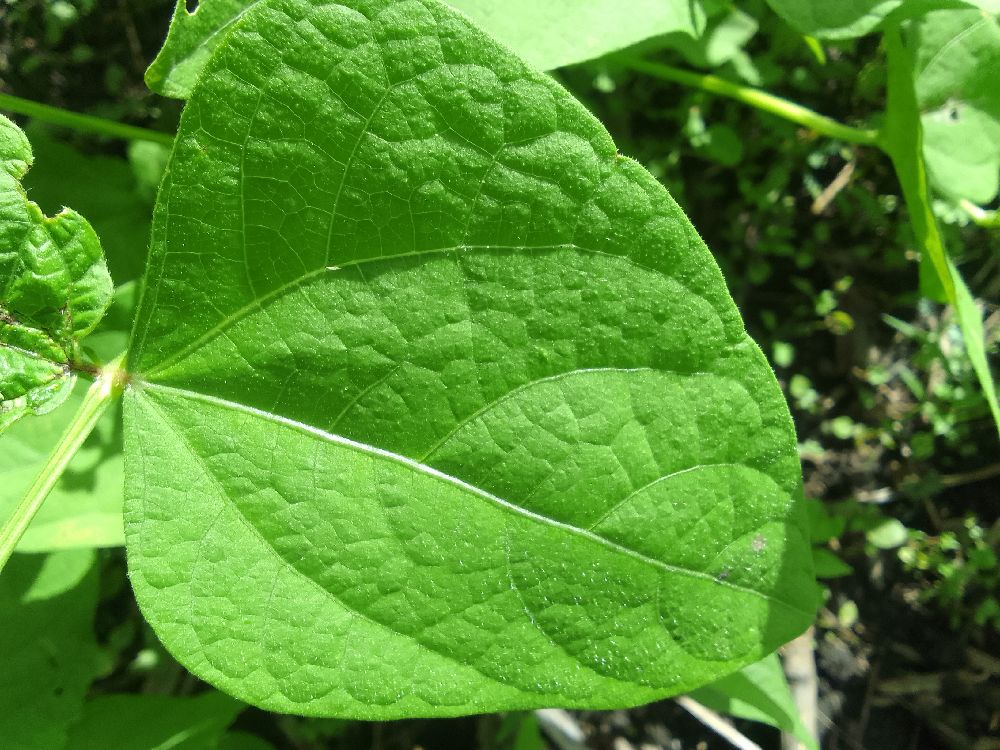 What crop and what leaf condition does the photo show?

common bean, healthy
